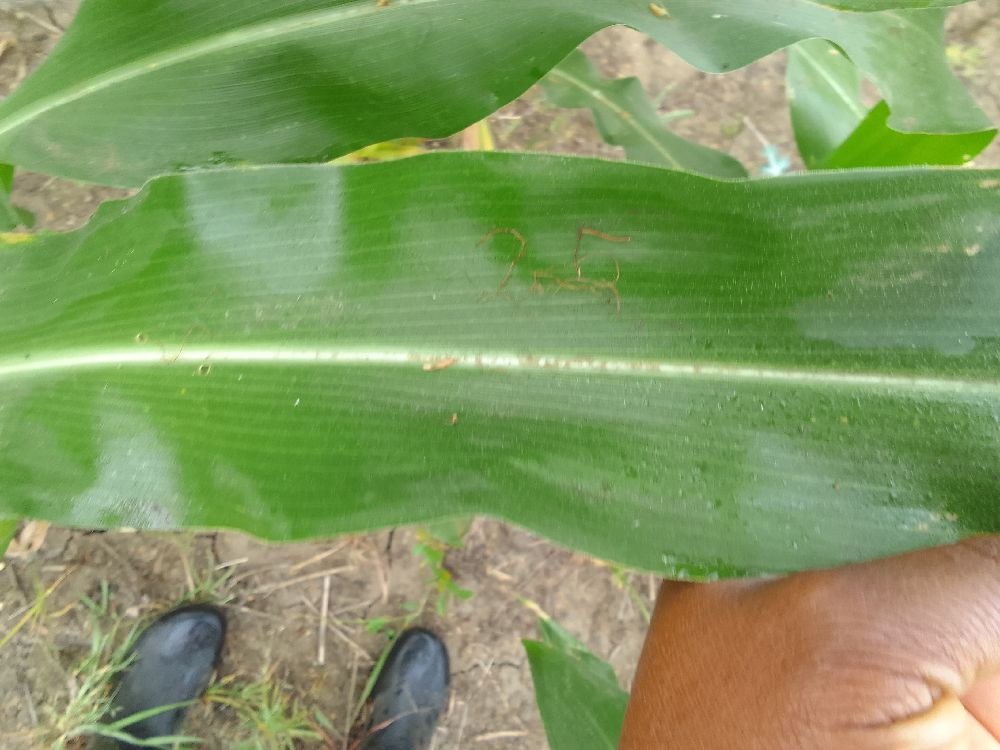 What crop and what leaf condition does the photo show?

maize, healthy
